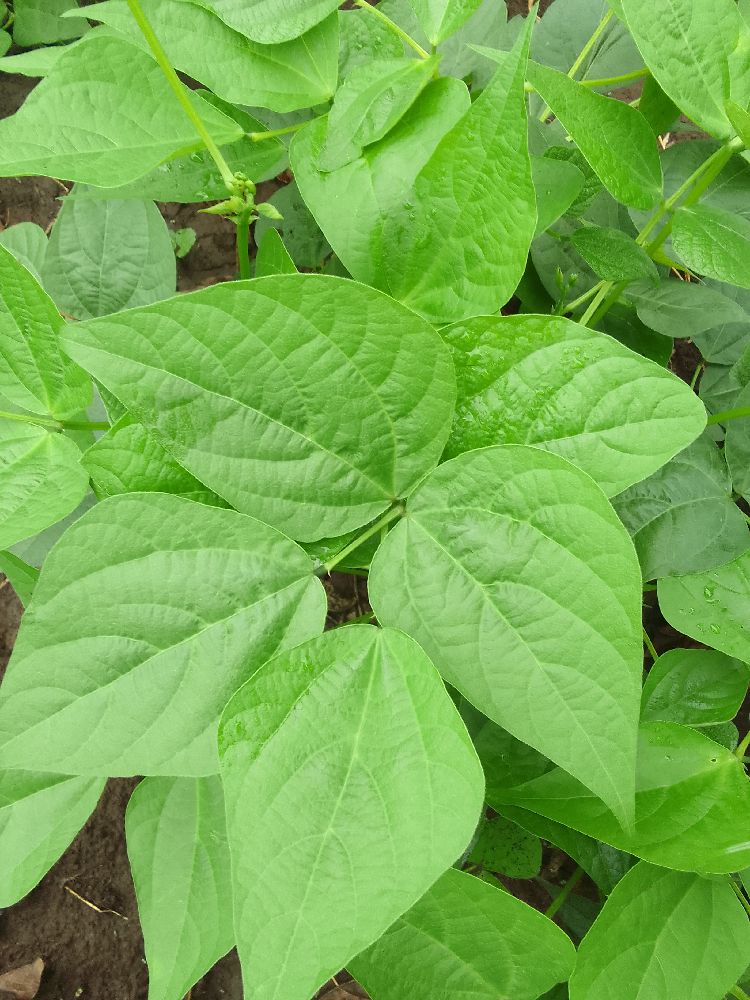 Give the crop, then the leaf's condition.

common bean, healthy
